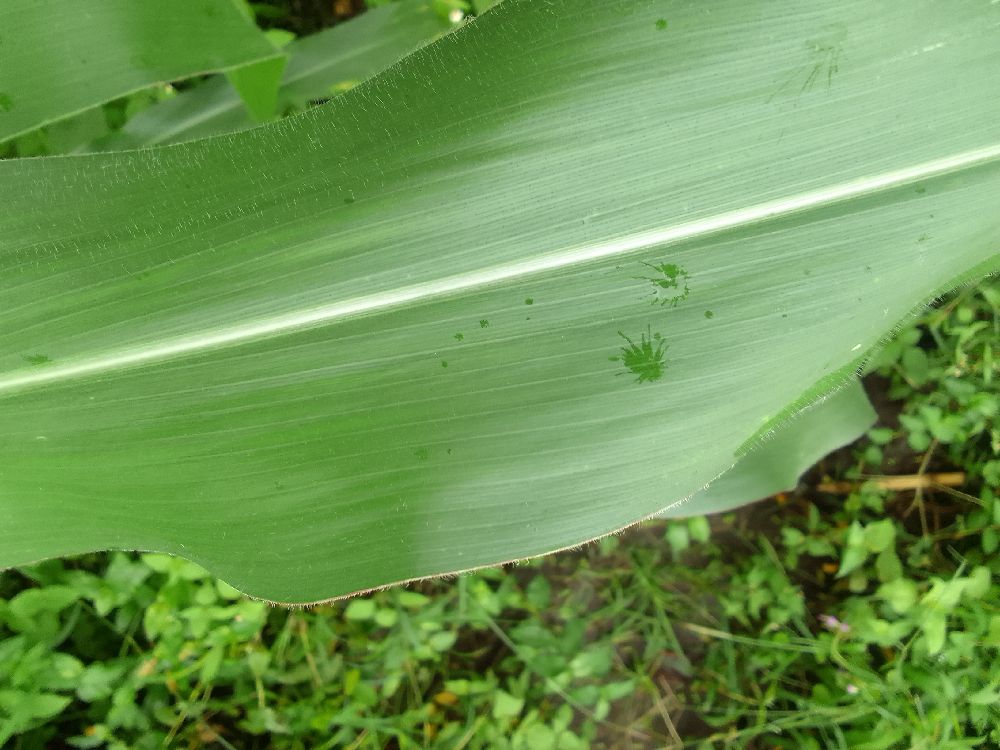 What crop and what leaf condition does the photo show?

maize, healthy
